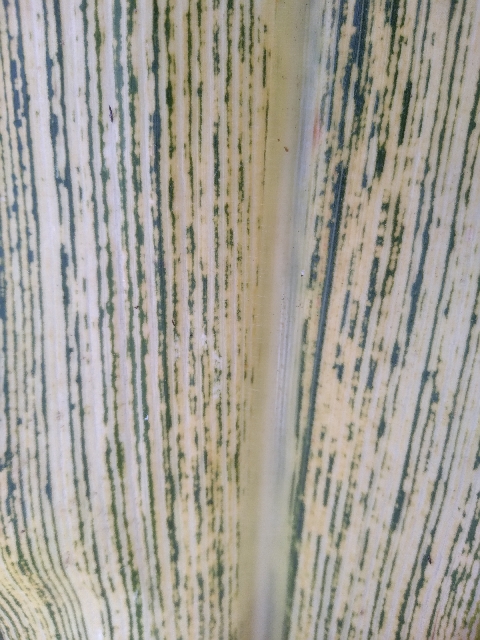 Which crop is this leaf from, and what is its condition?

maize, maize streak virus
